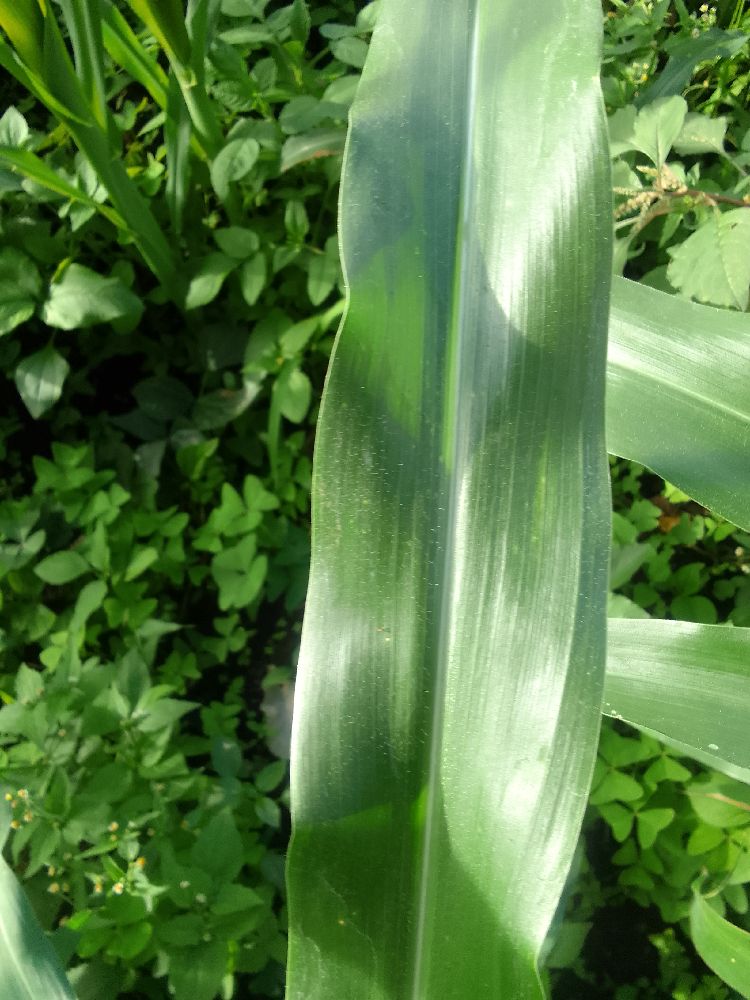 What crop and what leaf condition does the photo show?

maize, healthy
